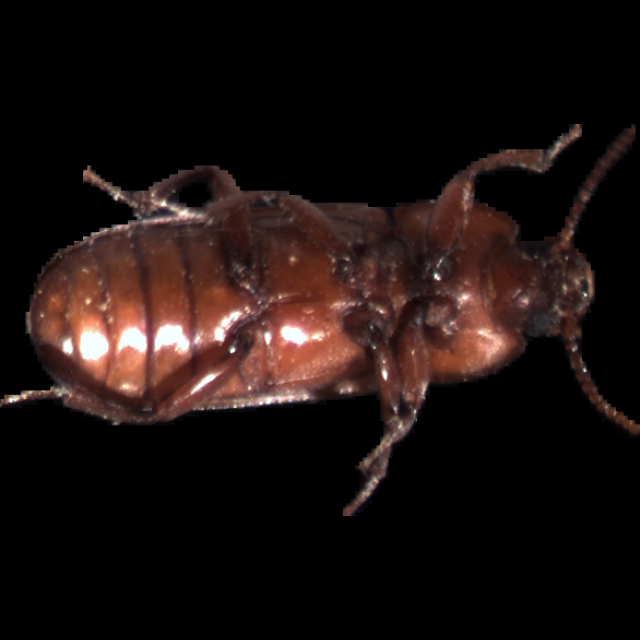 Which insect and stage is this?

mealworm beetle
